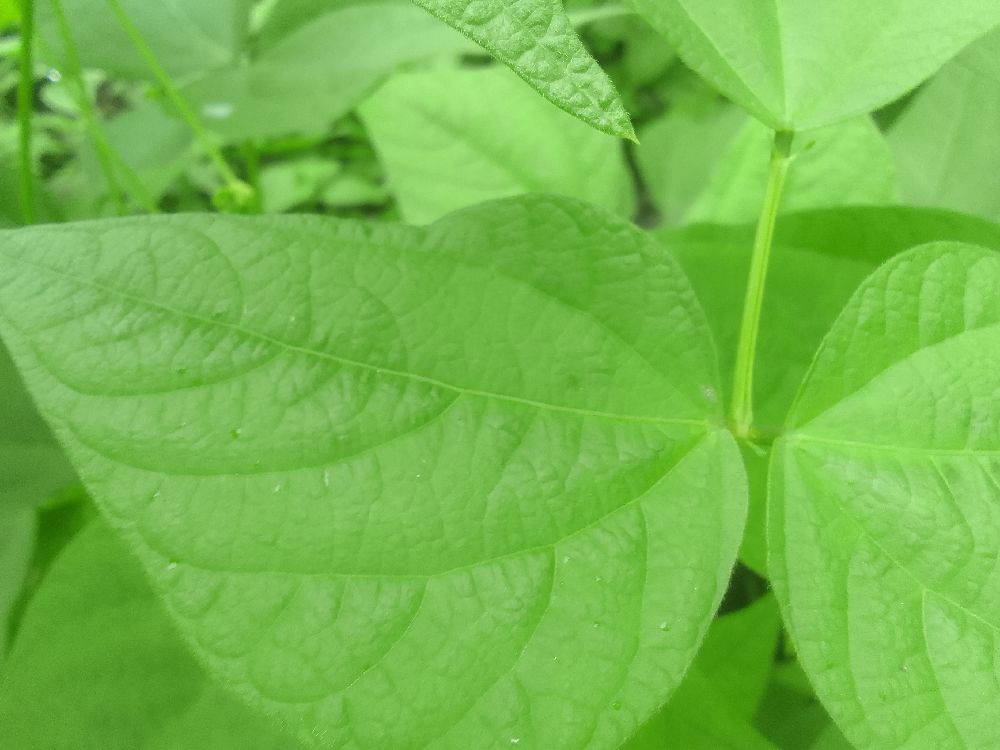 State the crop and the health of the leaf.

common bean, healthy
